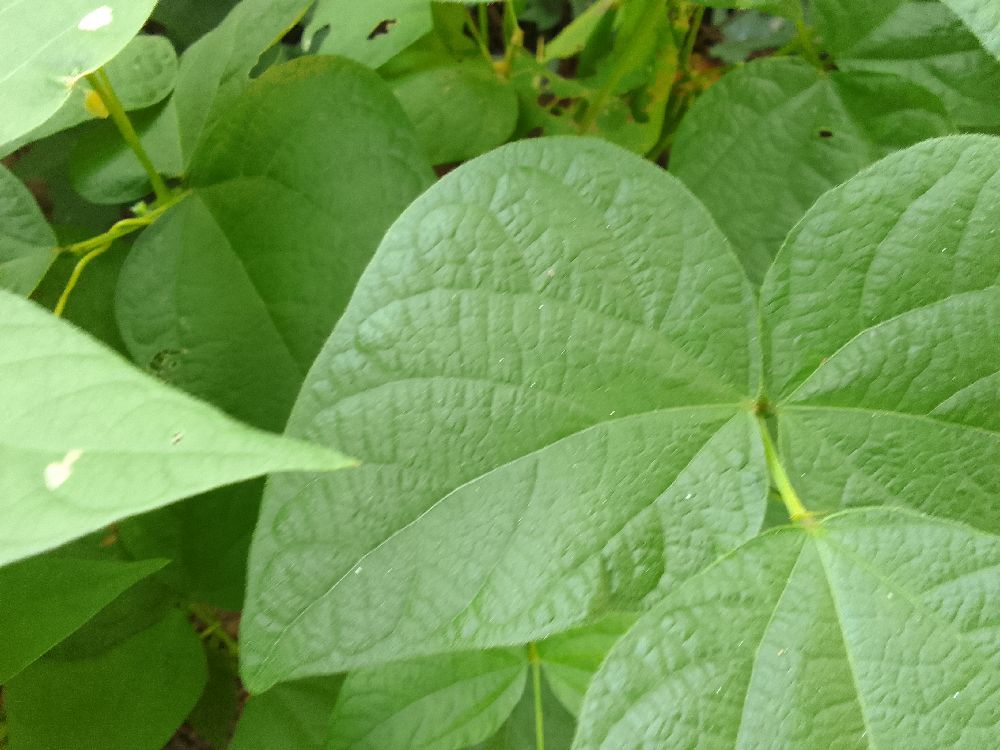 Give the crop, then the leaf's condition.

common bean, healthy
